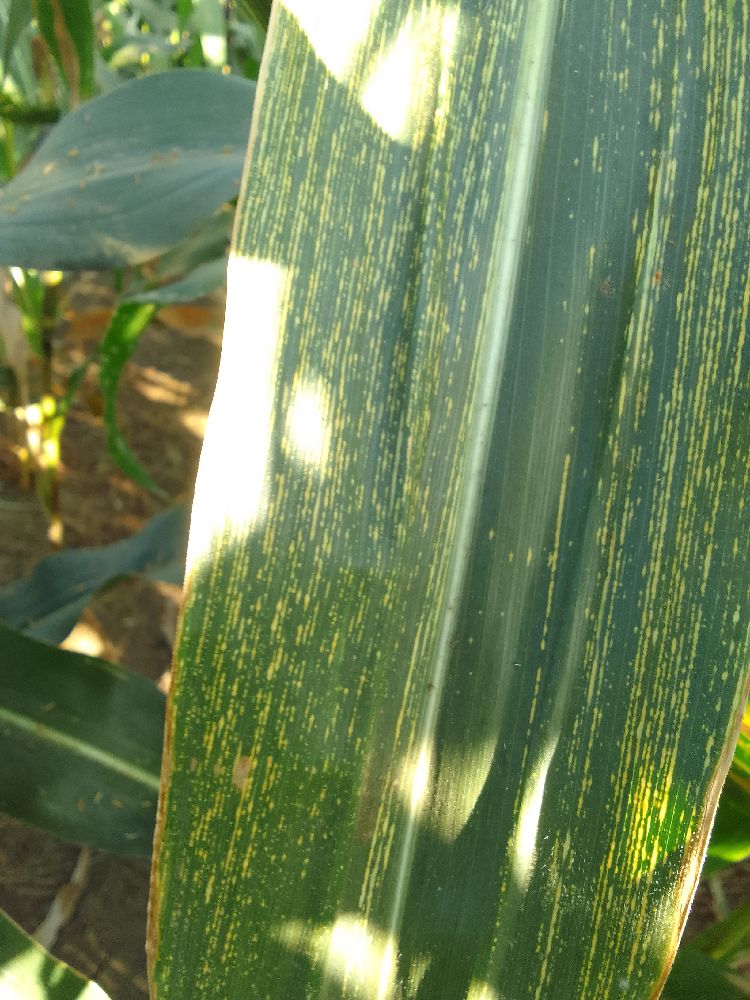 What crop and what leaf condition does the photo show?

maize, maize streak virus
